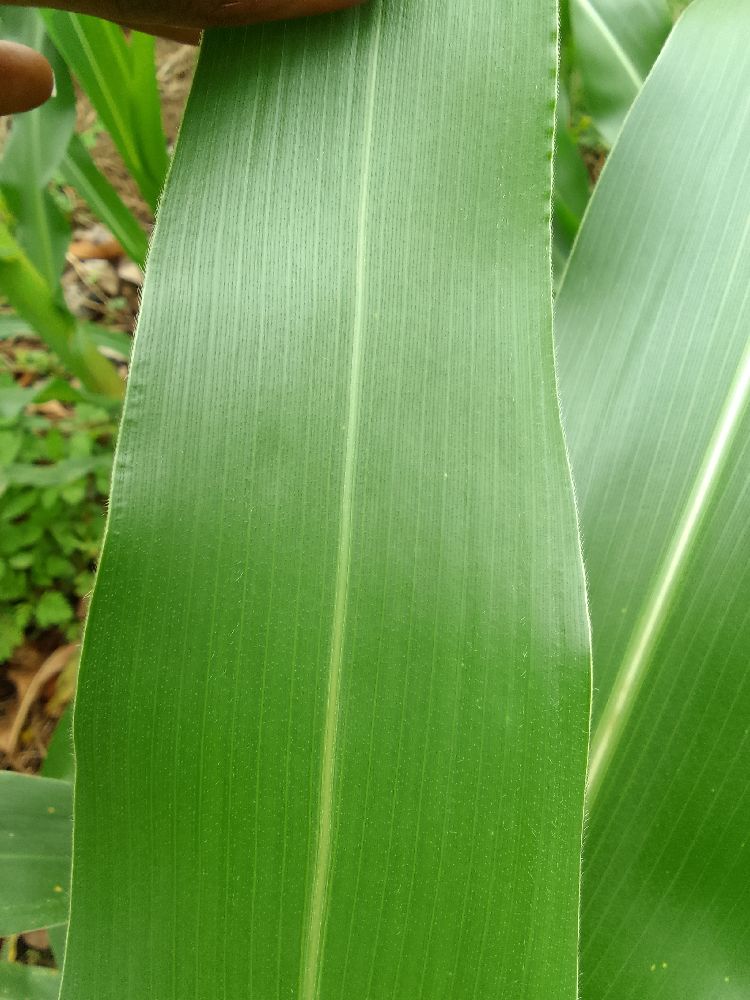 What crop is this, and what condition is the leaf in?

maize, healthy
